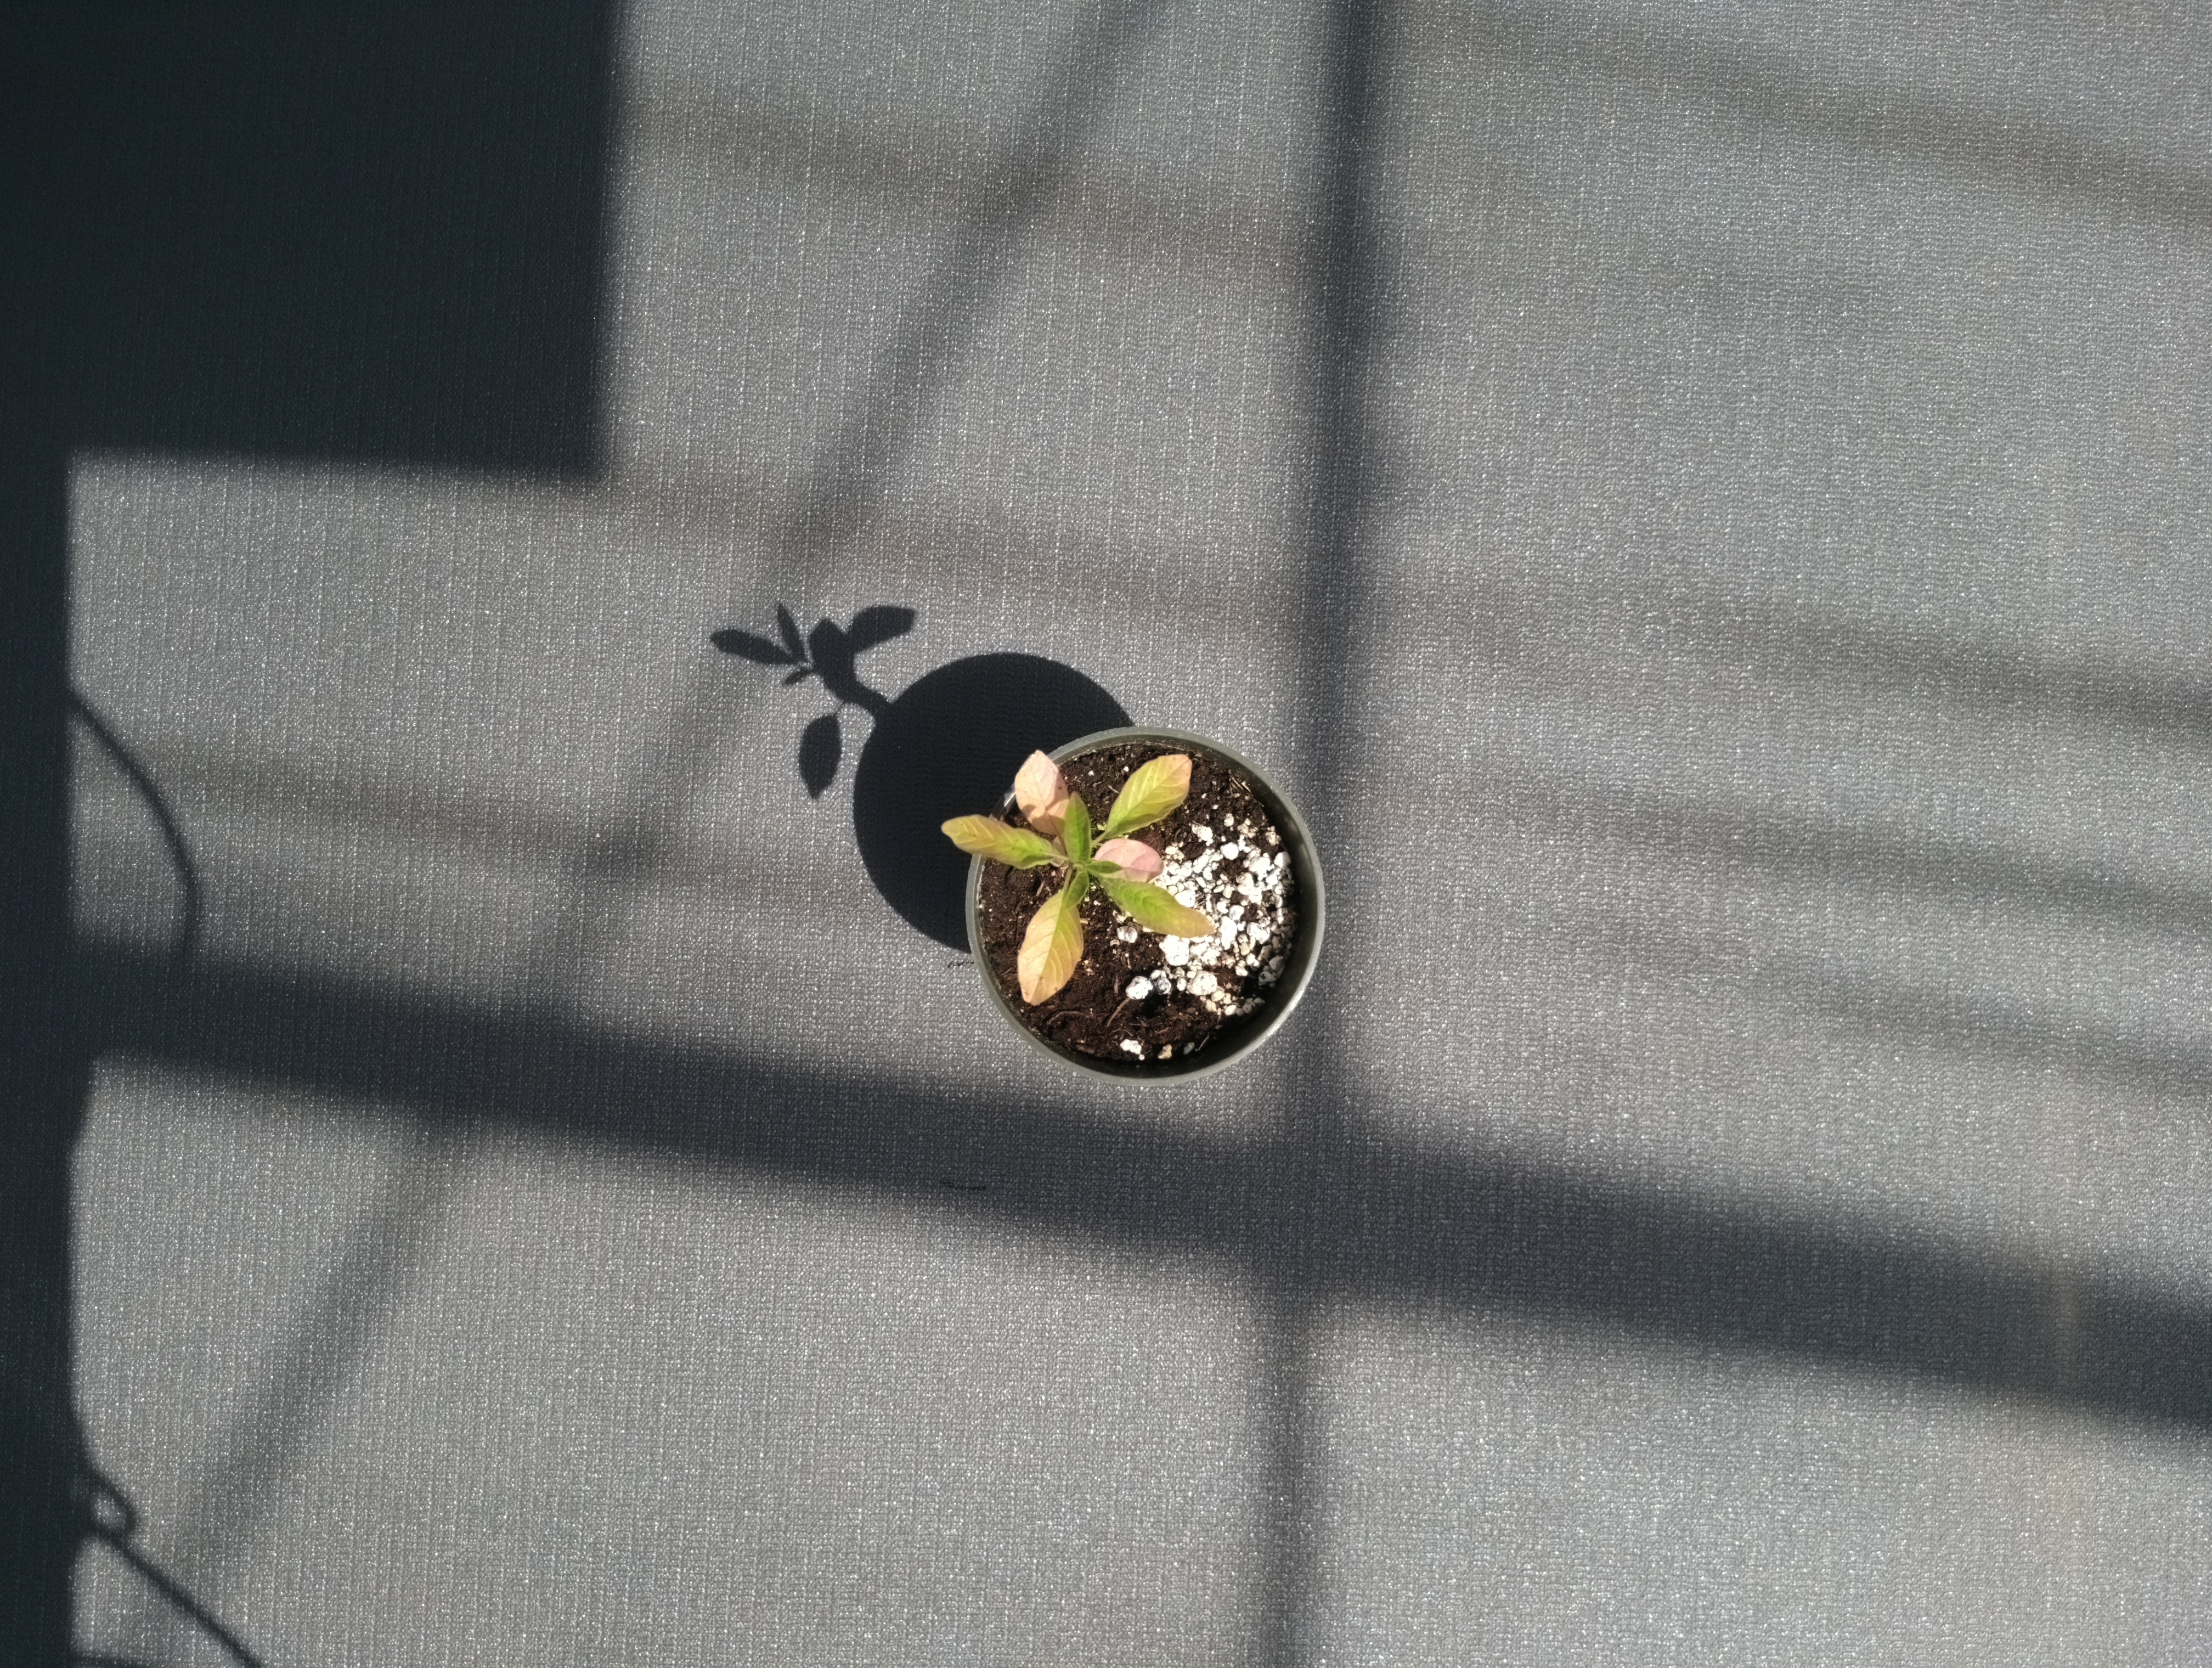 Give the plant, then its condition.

waterhemp, chlorosis only
